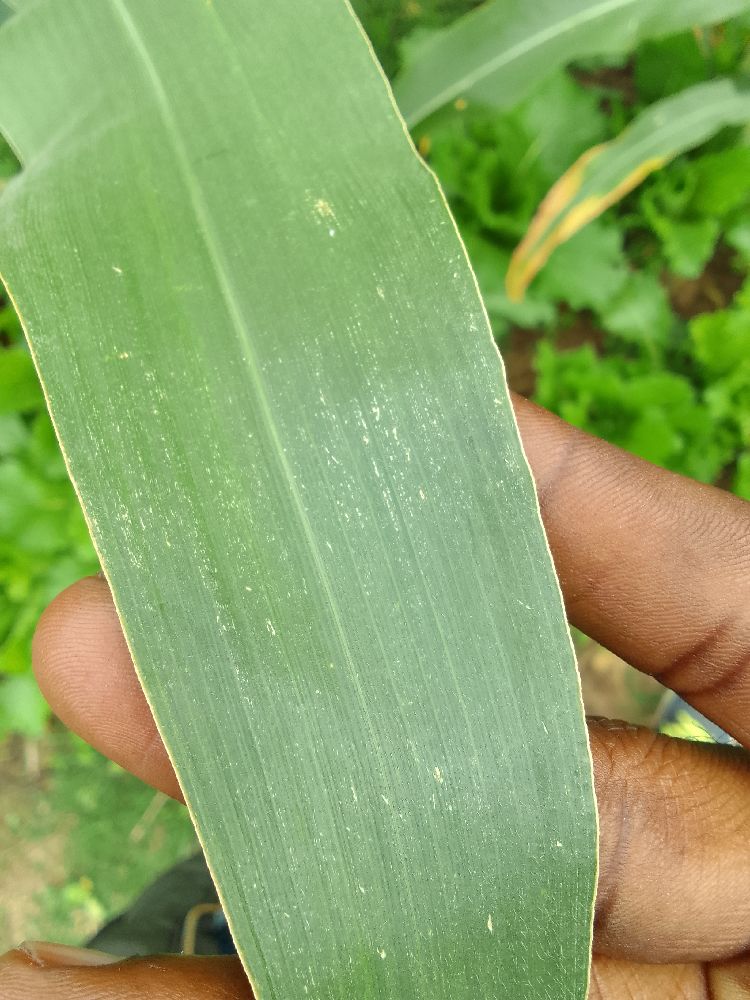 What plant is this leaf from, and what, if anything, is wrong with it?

maize, healthy
